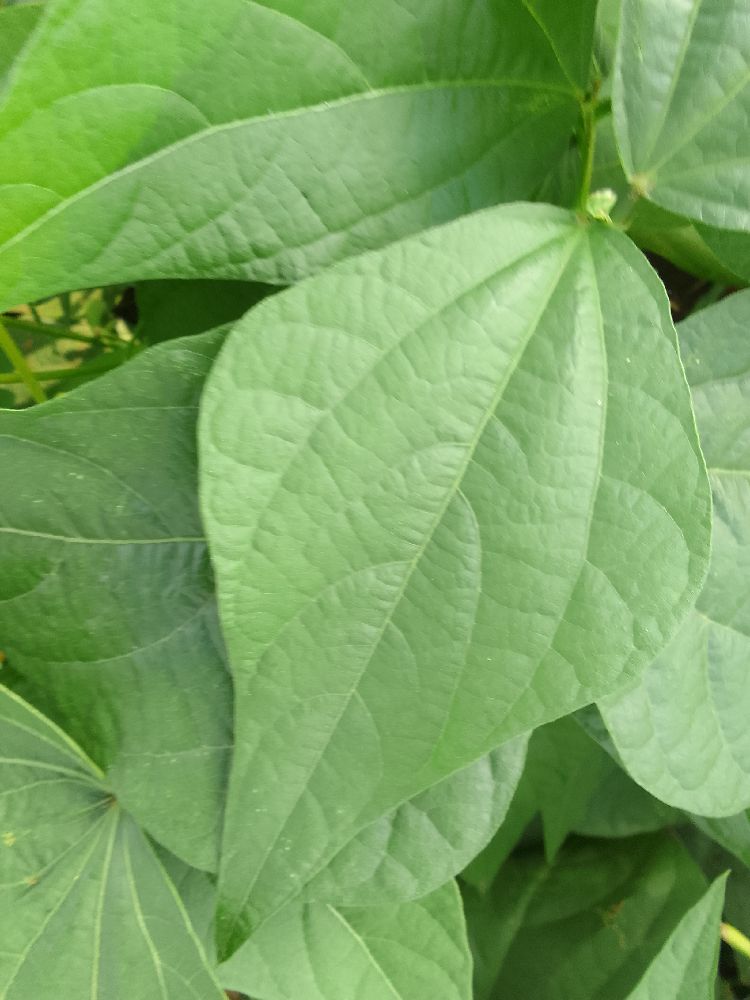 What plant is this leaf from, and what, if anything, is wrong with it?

common bean, healthy
